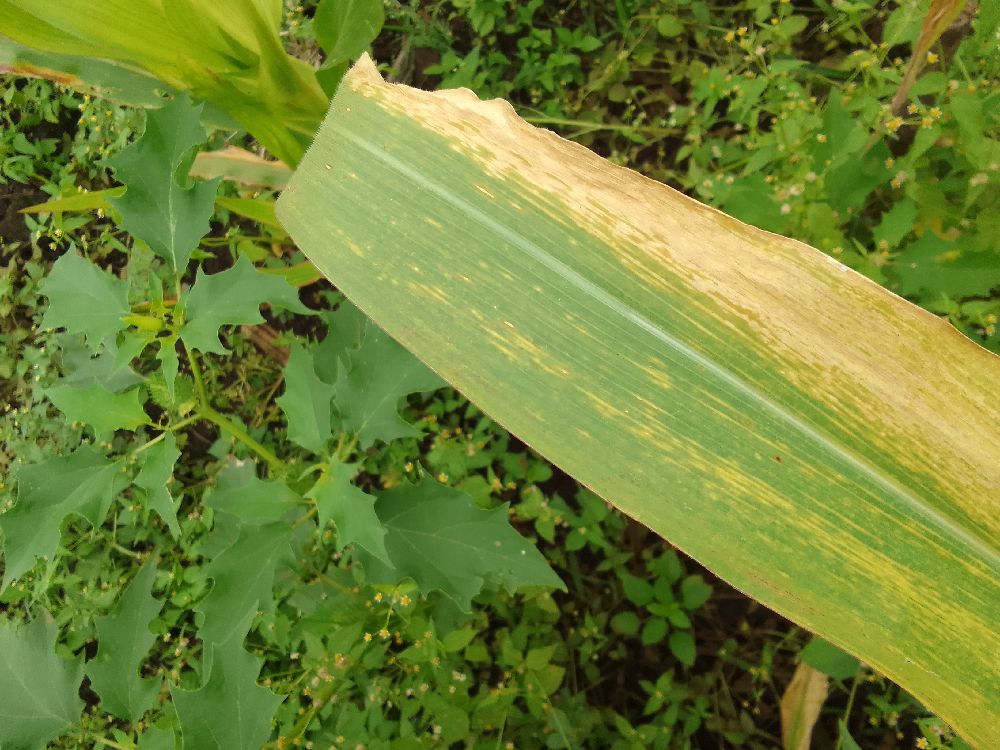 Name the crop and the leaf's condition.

maize, maize lethal necrosis
